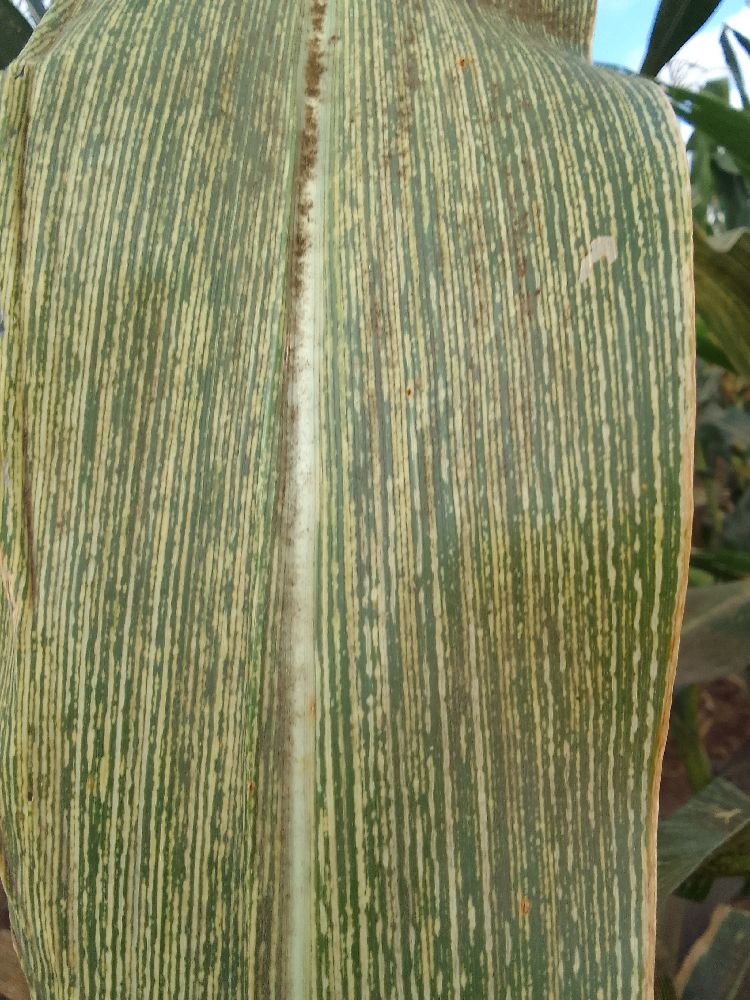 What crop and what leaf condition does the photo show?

maize, maize streak virus
